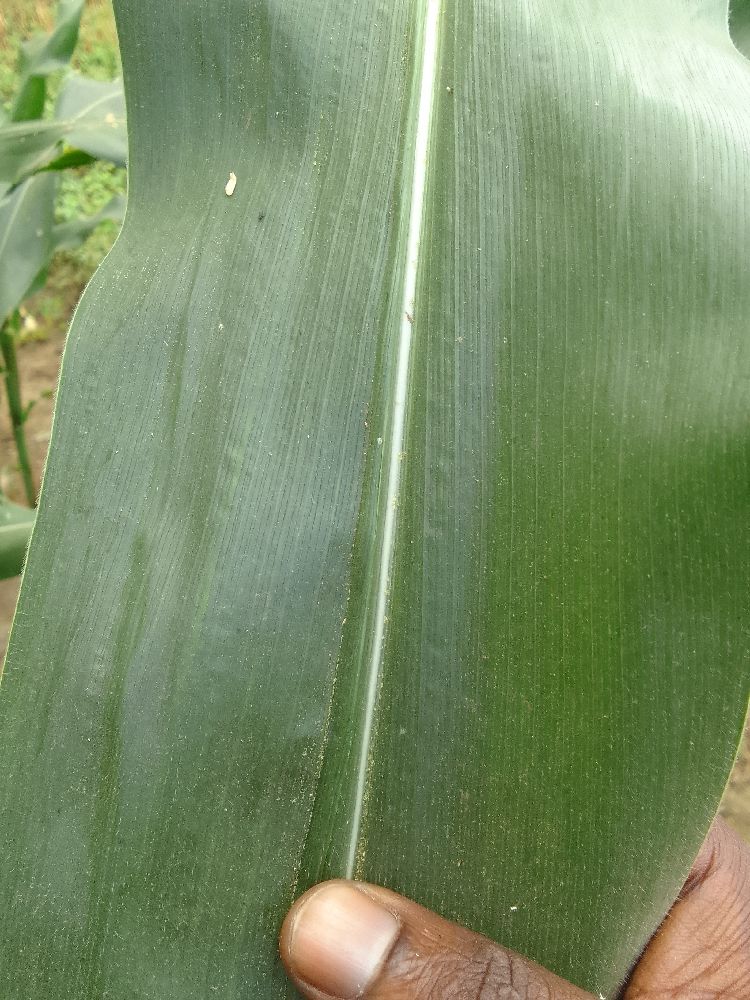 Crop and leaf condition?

maize, healthy
